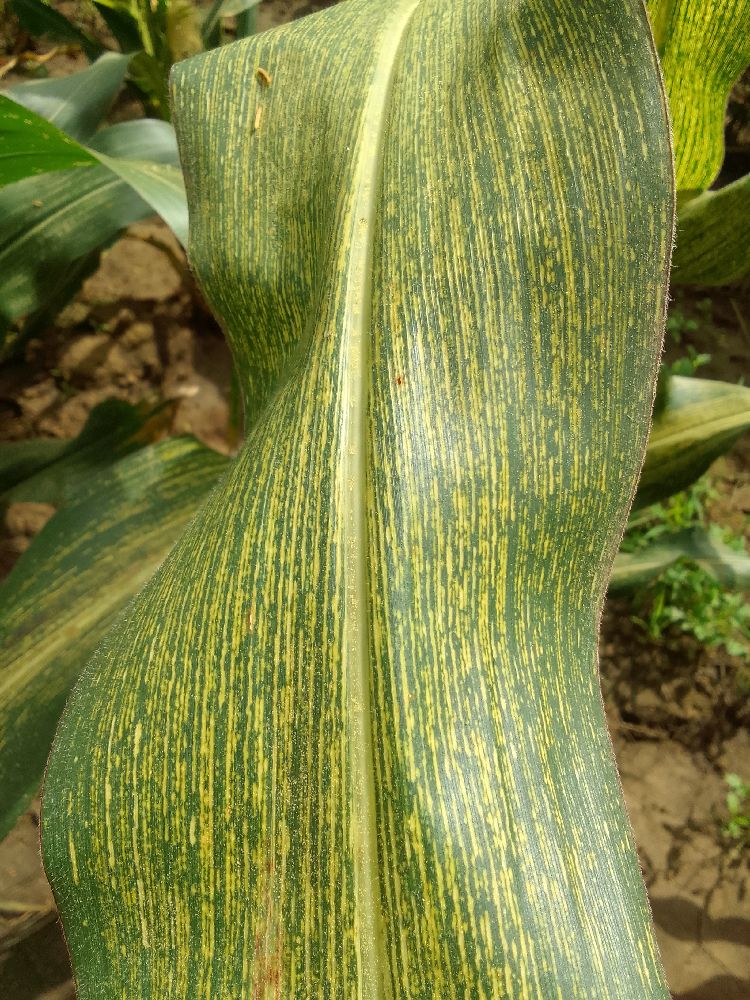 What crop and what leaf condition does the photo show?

maize, maize streak virus
